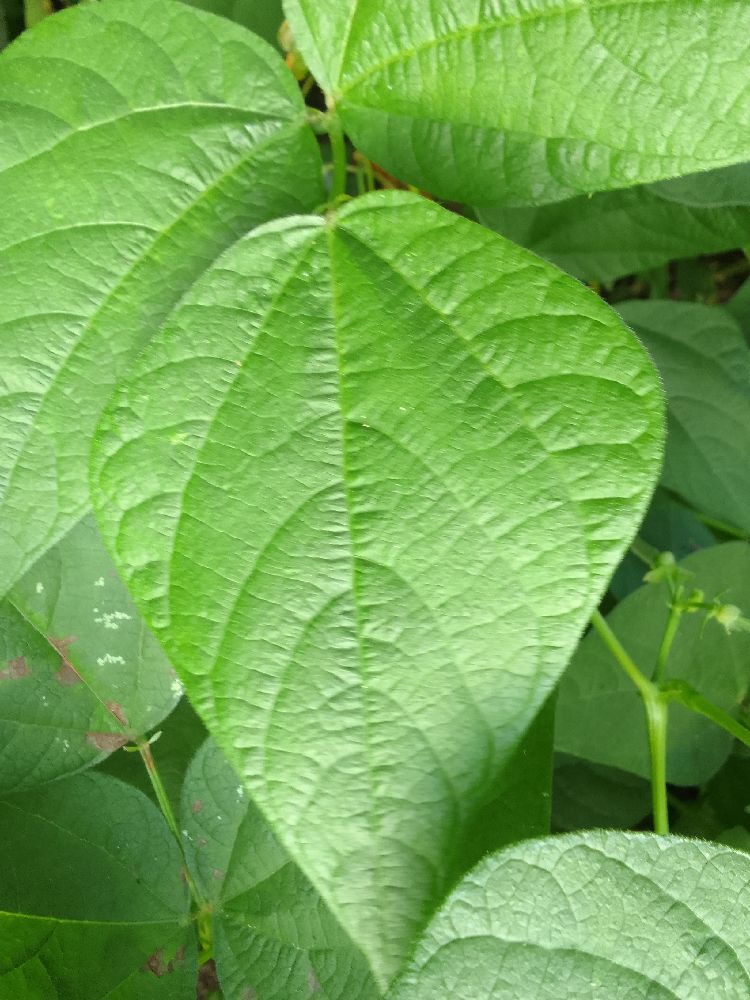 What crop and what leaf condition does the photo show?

common bean, healthy
